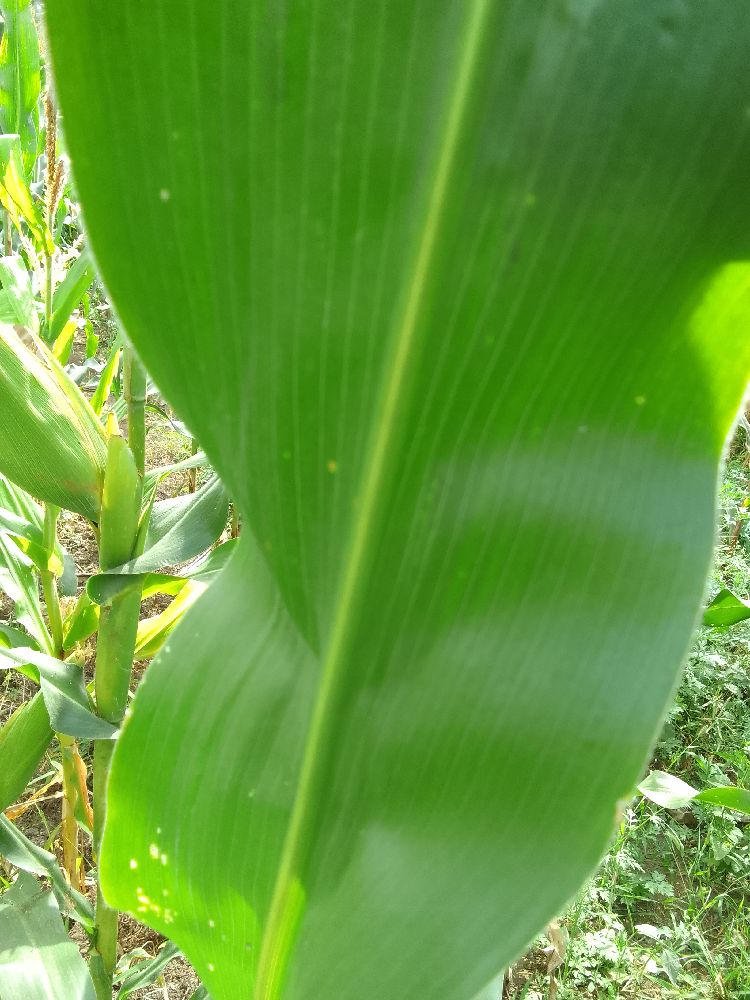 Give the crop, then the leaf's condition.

maize, healthy
